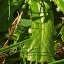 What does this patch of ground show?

structured weed
